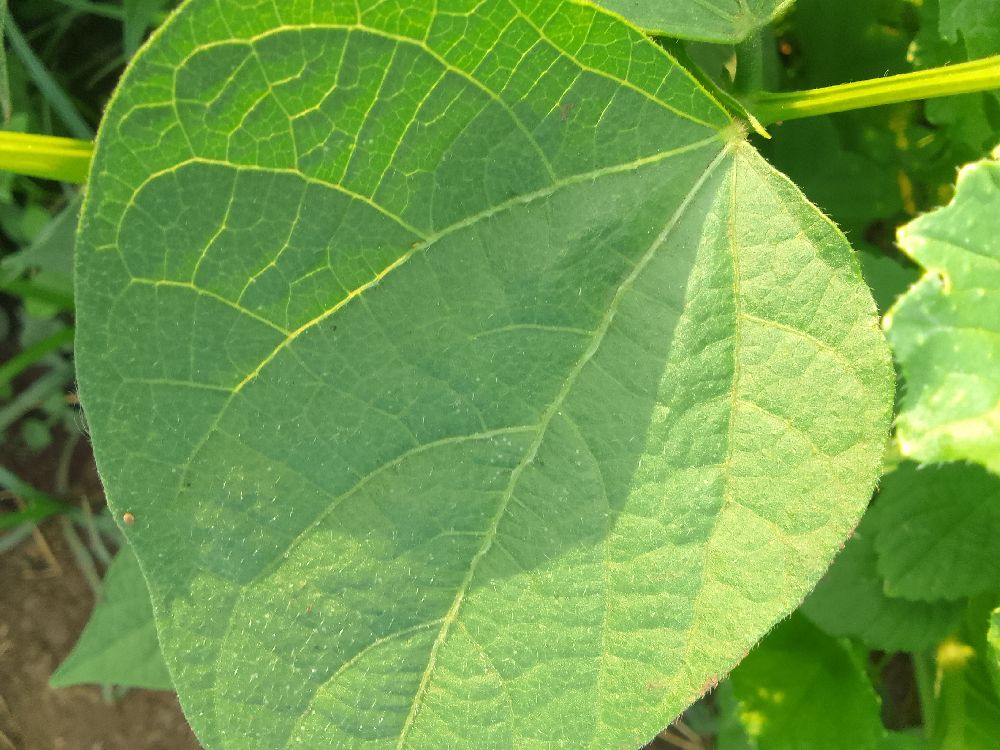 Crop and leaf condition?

common bean, healthy
